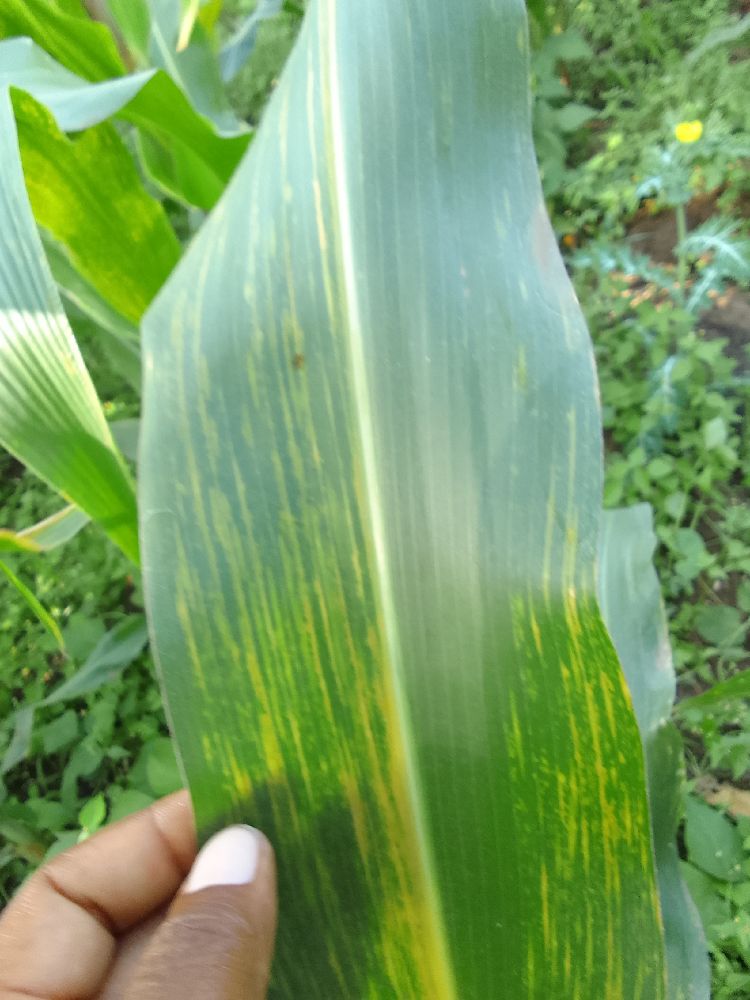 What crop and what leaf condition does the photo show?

maize, maize lethal necrosis
